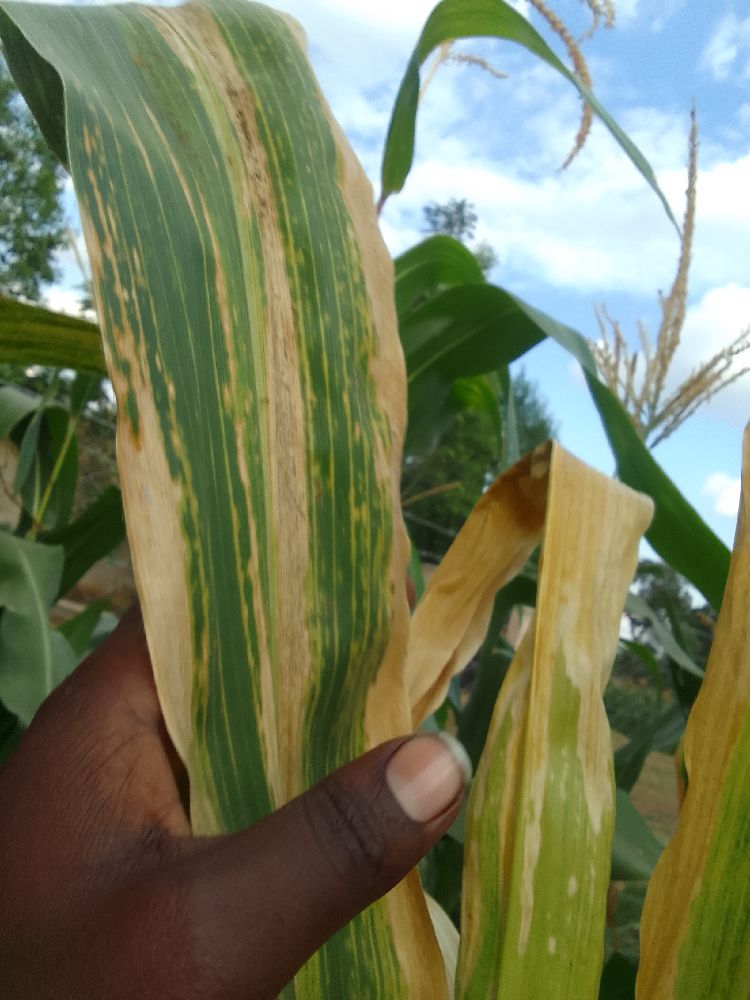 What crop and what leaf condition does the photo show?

maize, maize lethal necrosis
